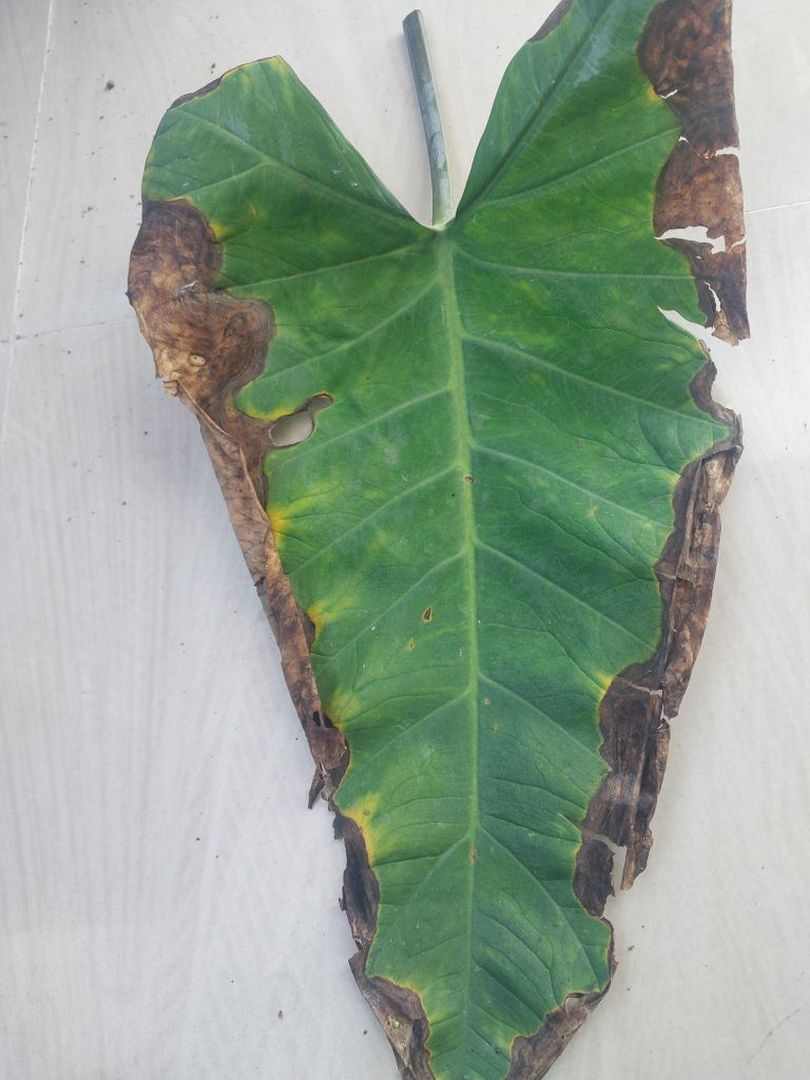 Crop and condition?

taro, leaf blight
